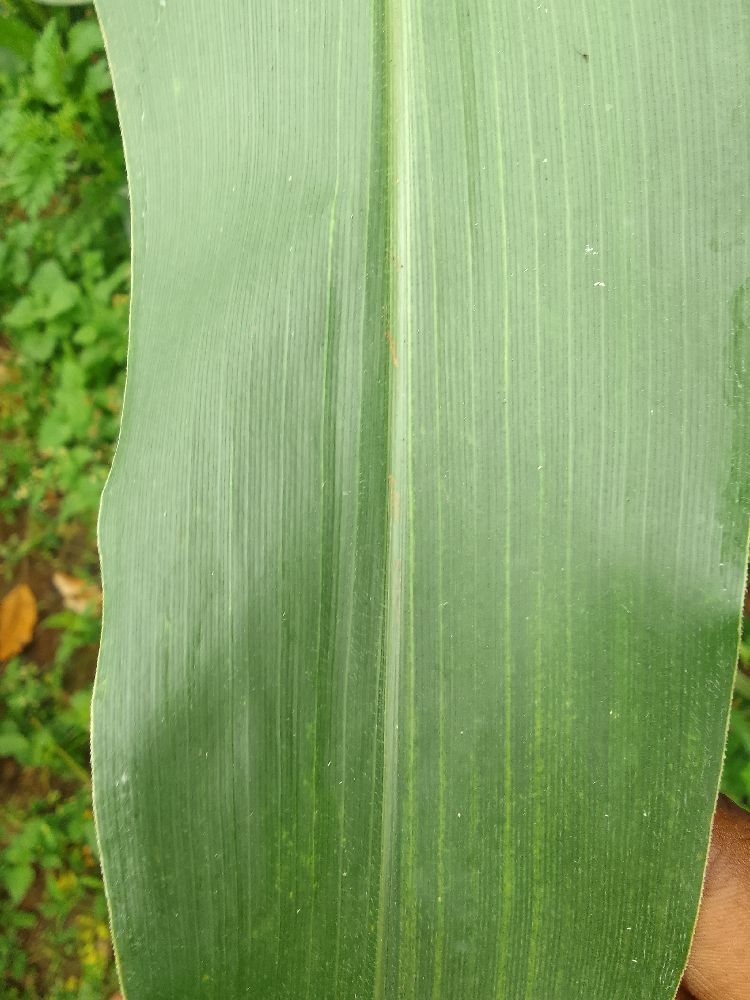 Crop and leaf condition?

maize, healthy
